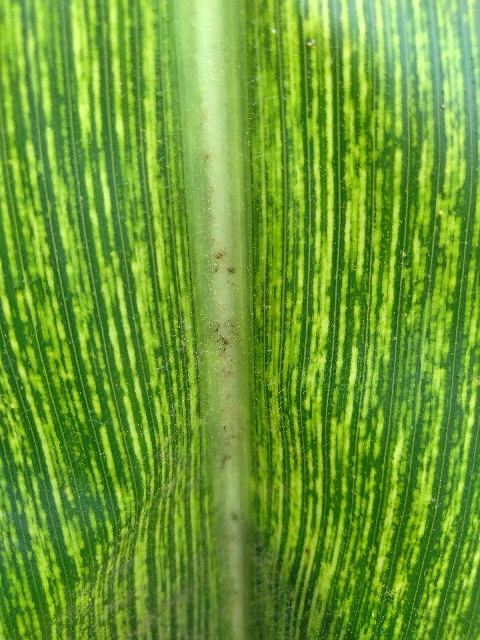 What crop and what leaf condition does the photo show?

maize, maize streak virus
